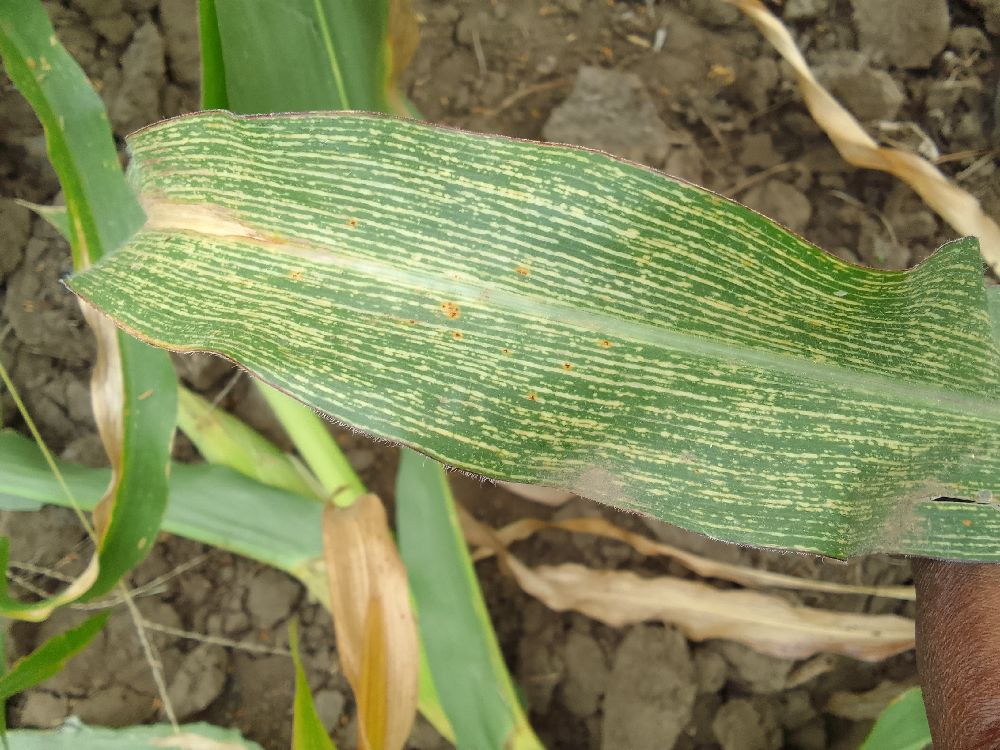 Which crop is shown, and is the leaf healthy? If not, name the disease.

maize, maize streak virus
